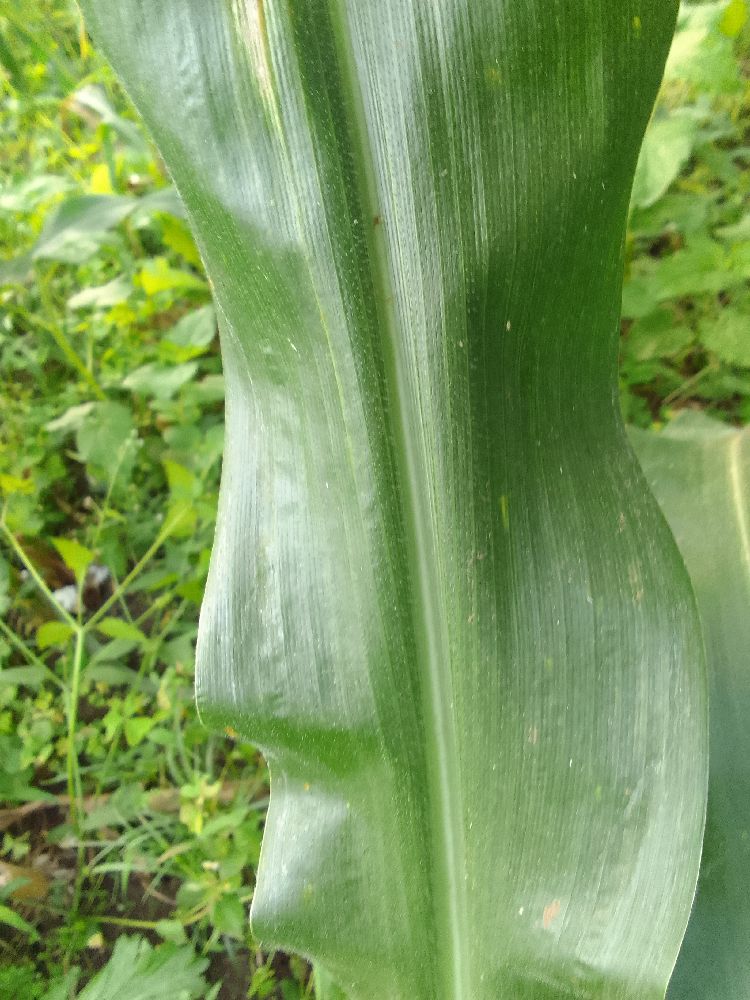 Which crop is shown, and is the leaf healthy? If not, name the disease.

maize, healthy
